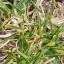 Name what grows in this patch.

grass
